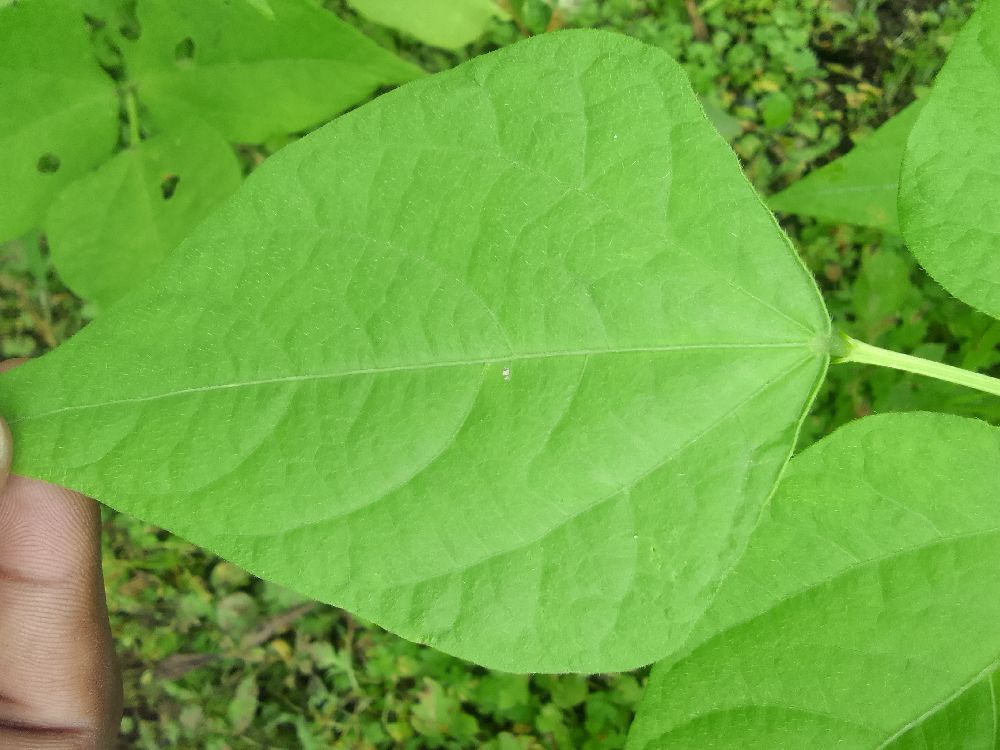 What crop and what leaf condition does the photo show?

common bean, healthy
